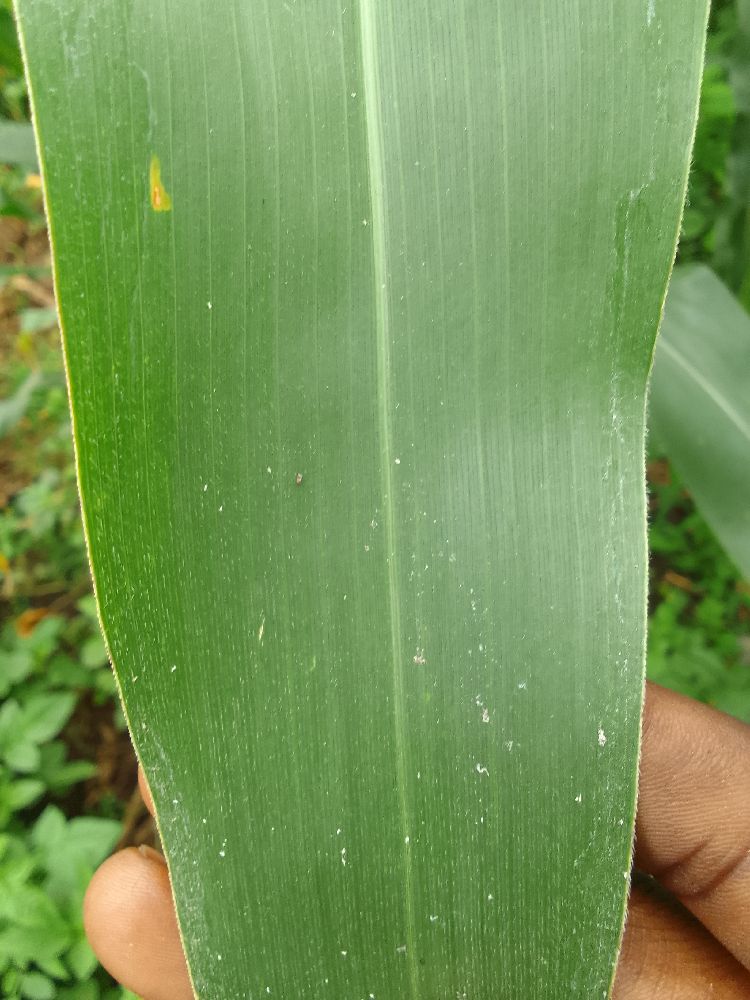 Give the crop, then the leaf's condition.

maize, healthy
